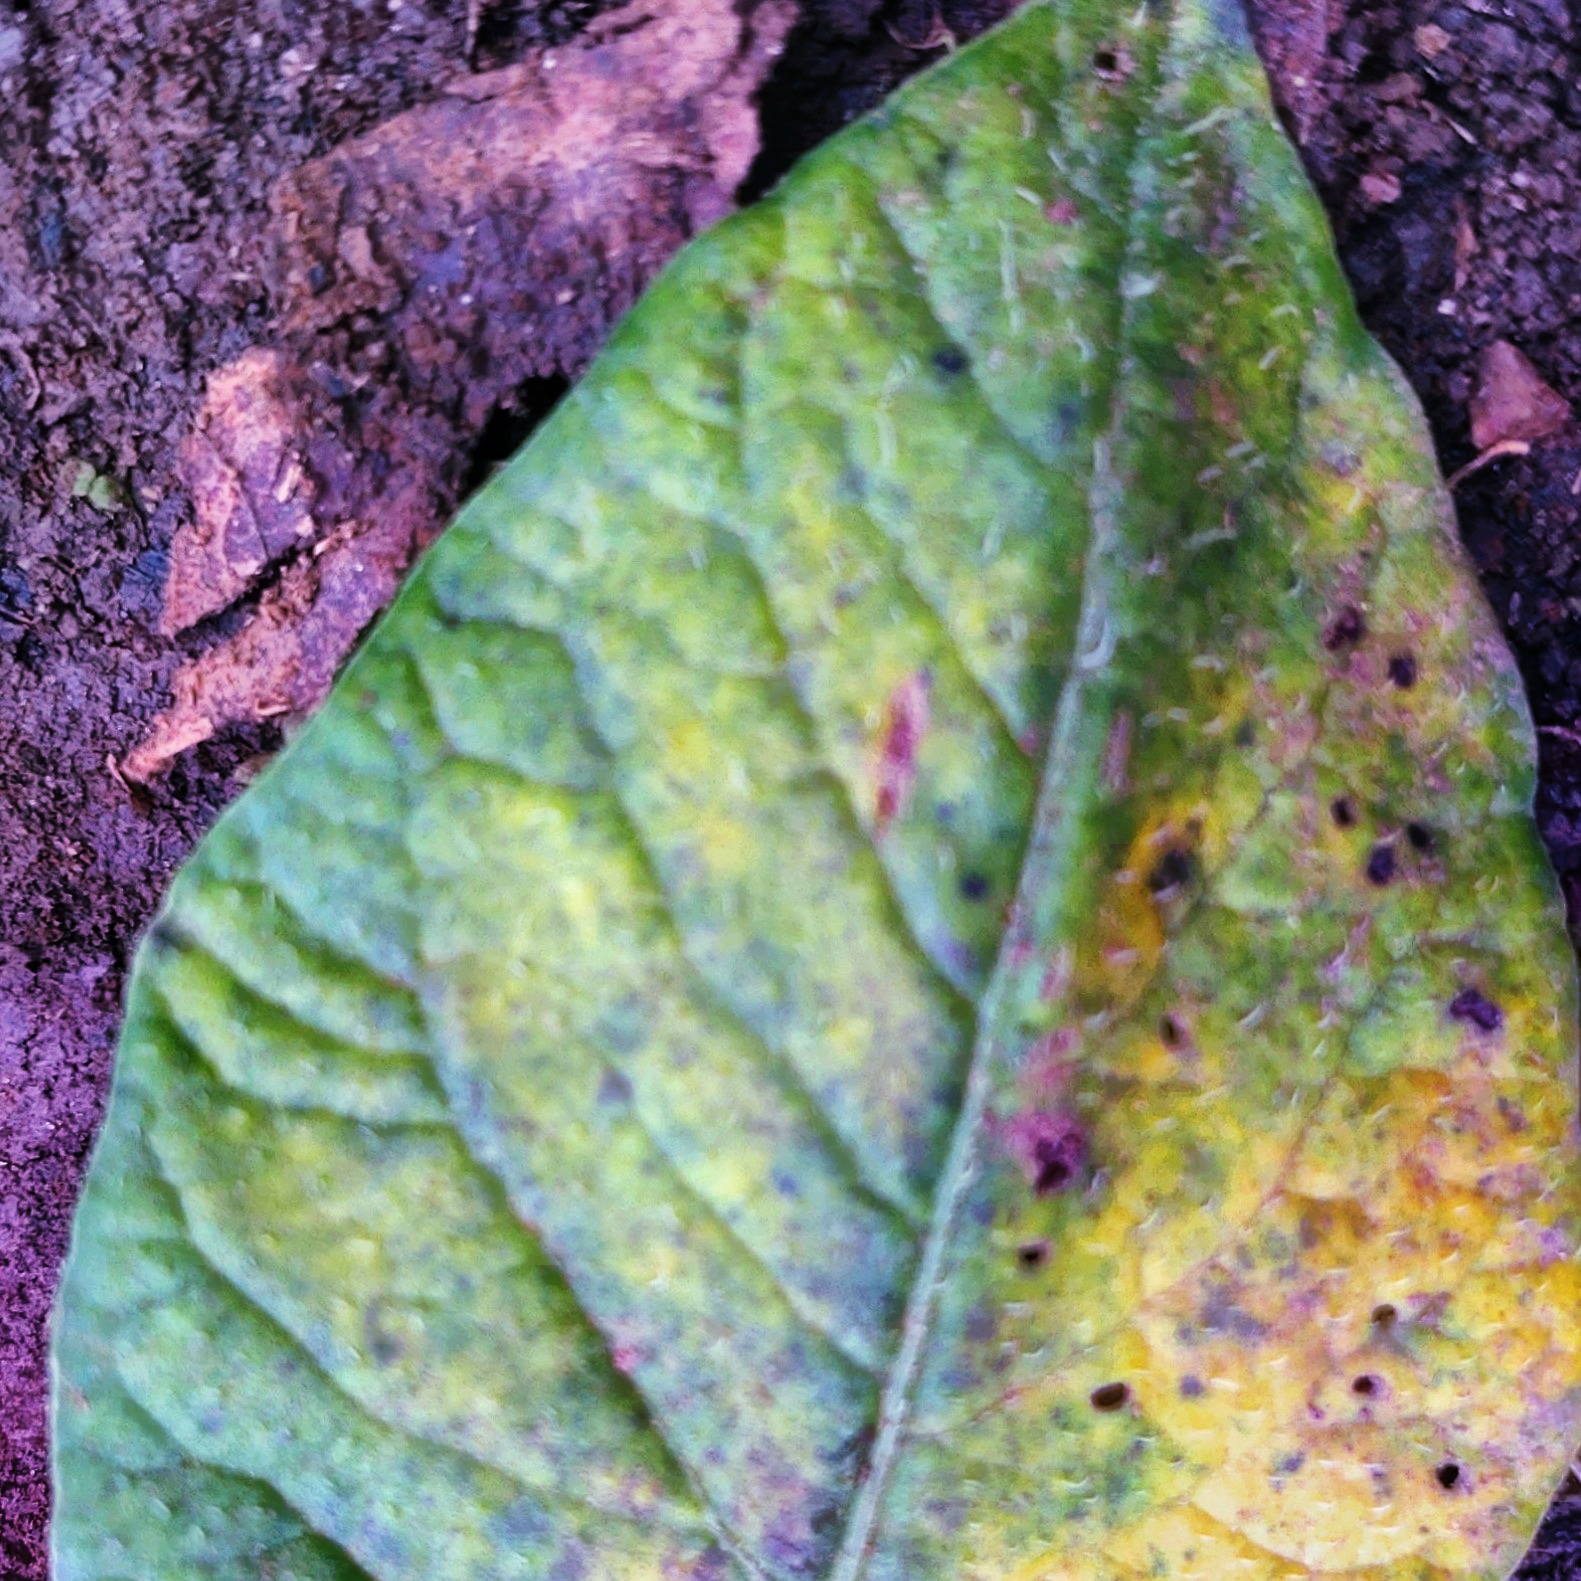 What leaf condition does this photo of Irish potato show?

late blight
